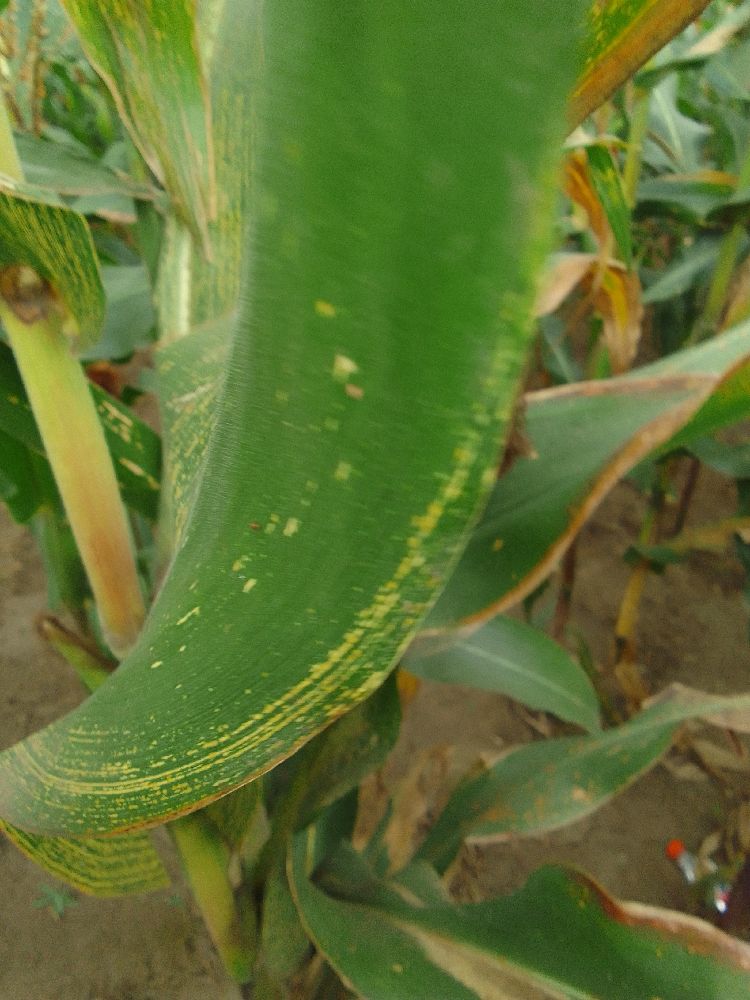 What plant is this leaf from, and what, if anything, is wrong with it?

maize, maize streak virus
